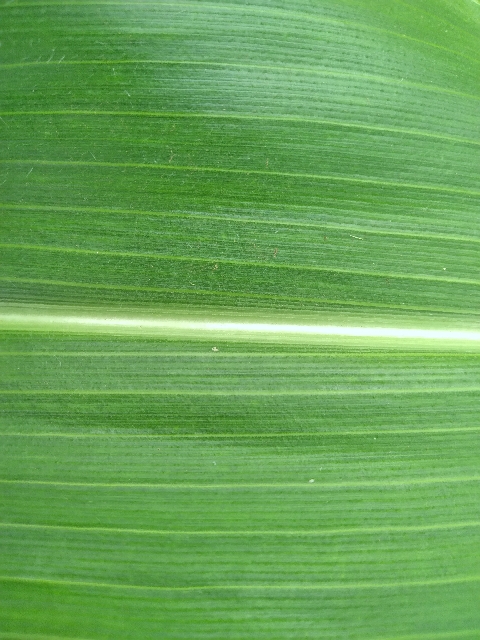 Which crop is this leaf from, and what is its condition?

maize, healthy
